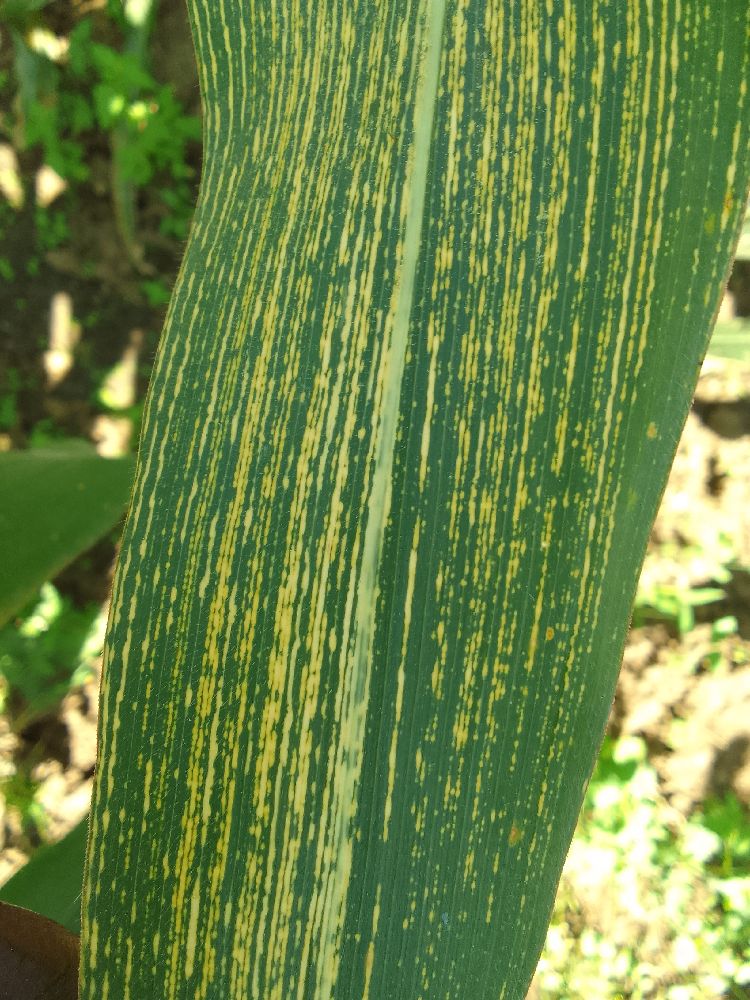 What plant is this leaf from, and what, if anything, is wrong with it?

maize, maize streak virus
